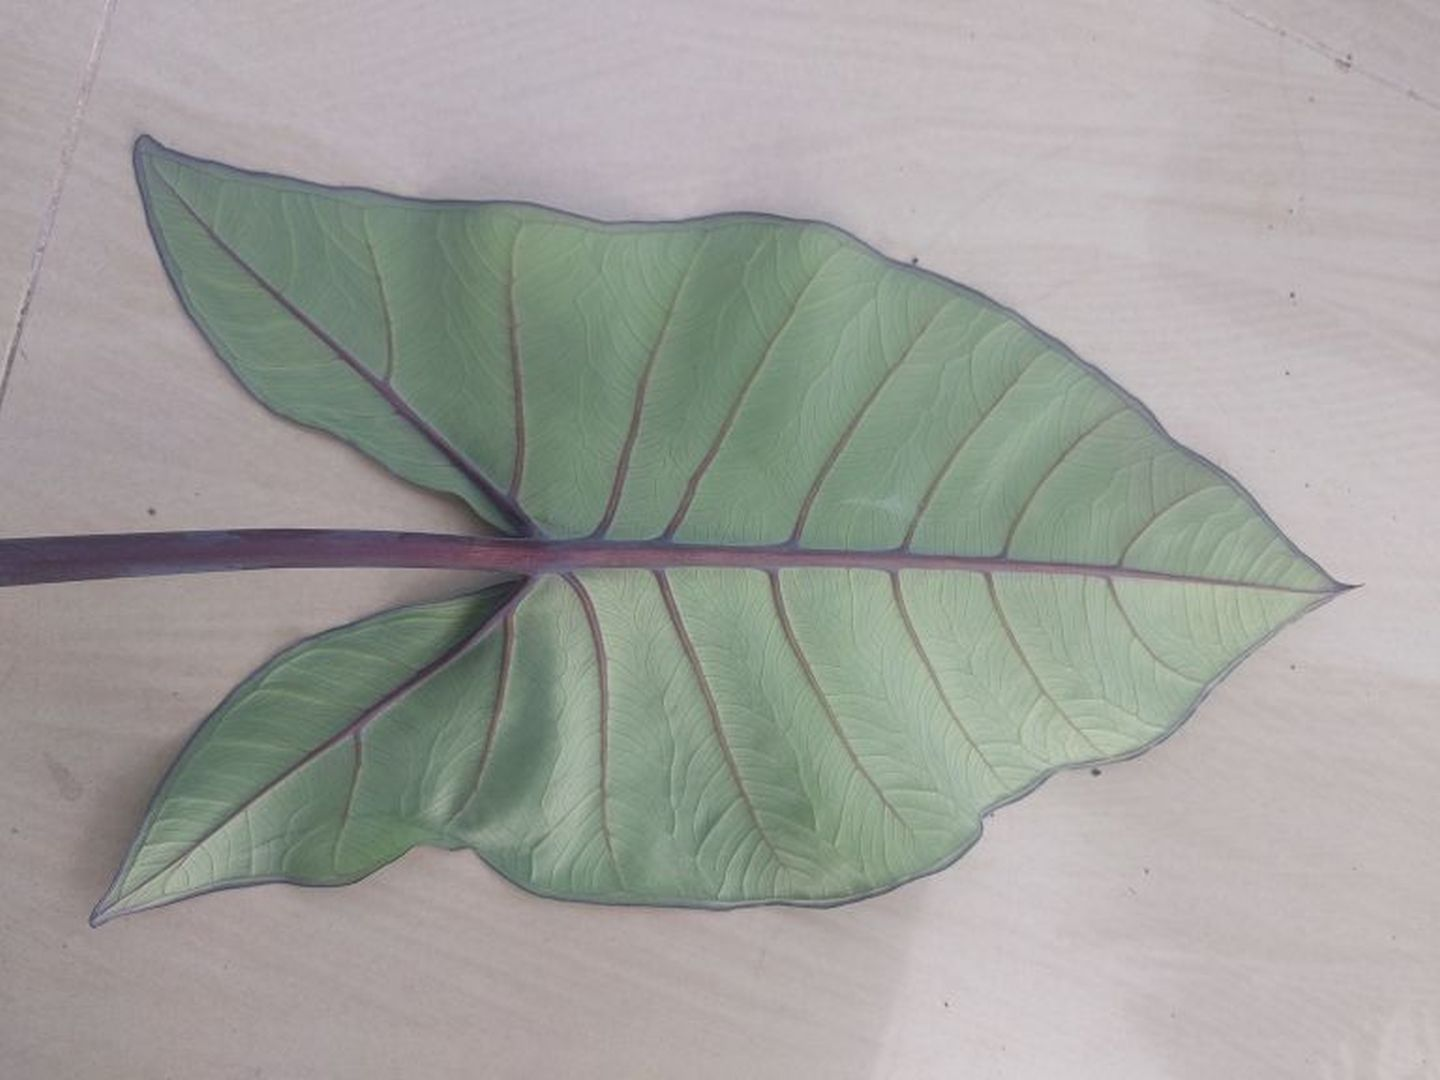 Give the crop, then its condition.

taro, healthy
